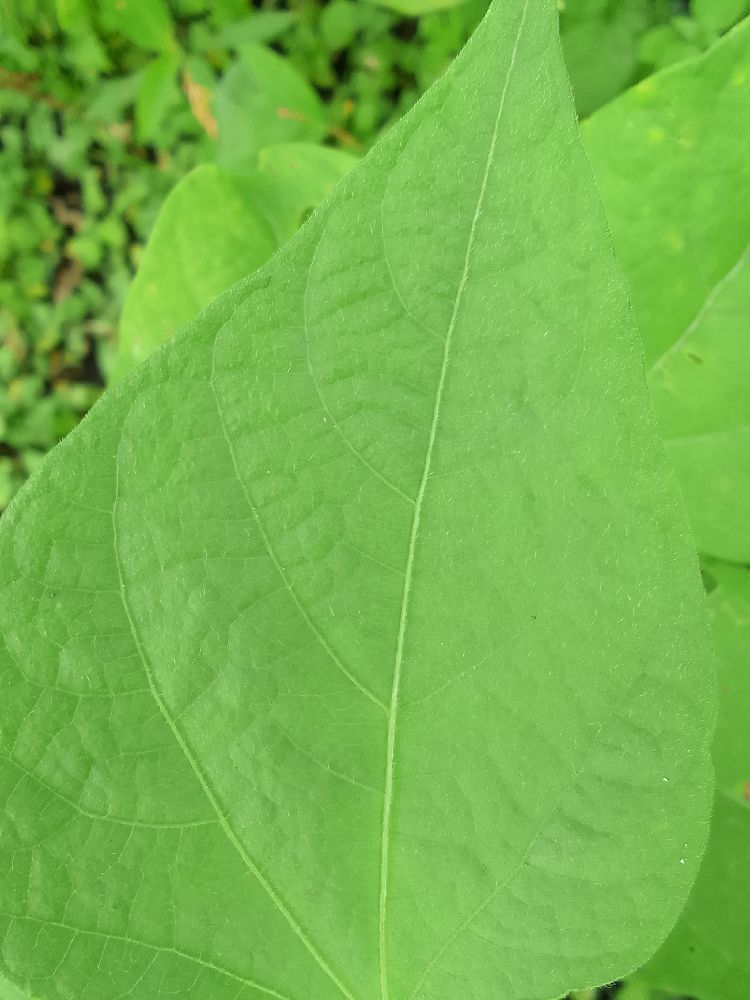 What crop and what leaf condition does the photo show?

common bean, healthy
